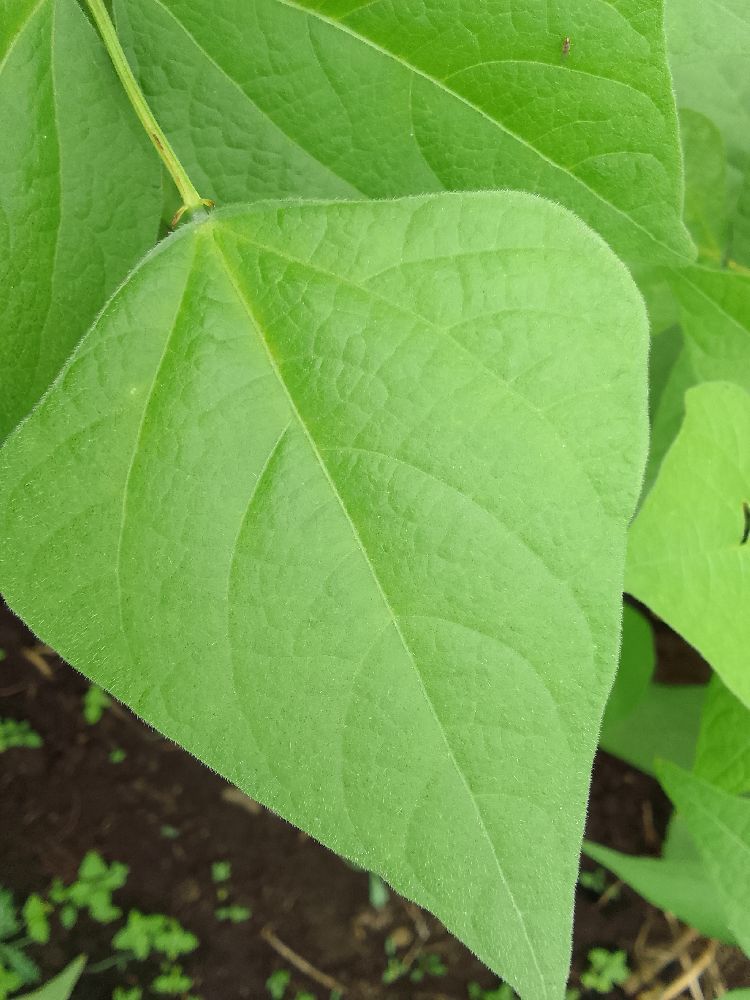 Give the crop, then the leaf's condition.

common bean, healthy
